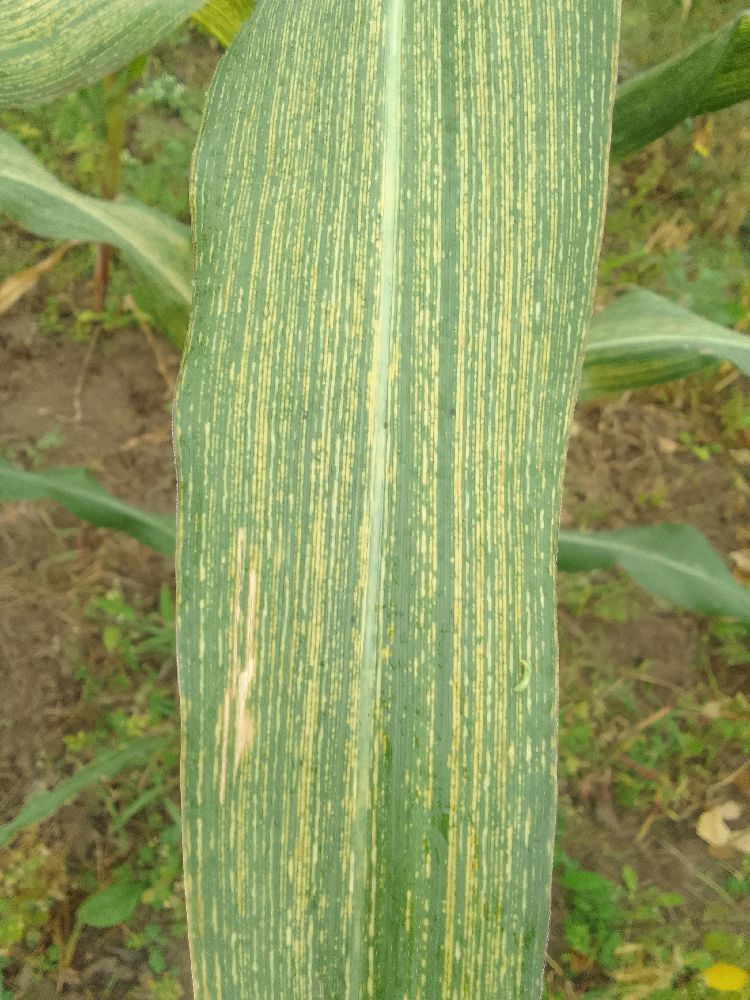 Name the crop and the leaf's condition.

maize, maize streak virus
